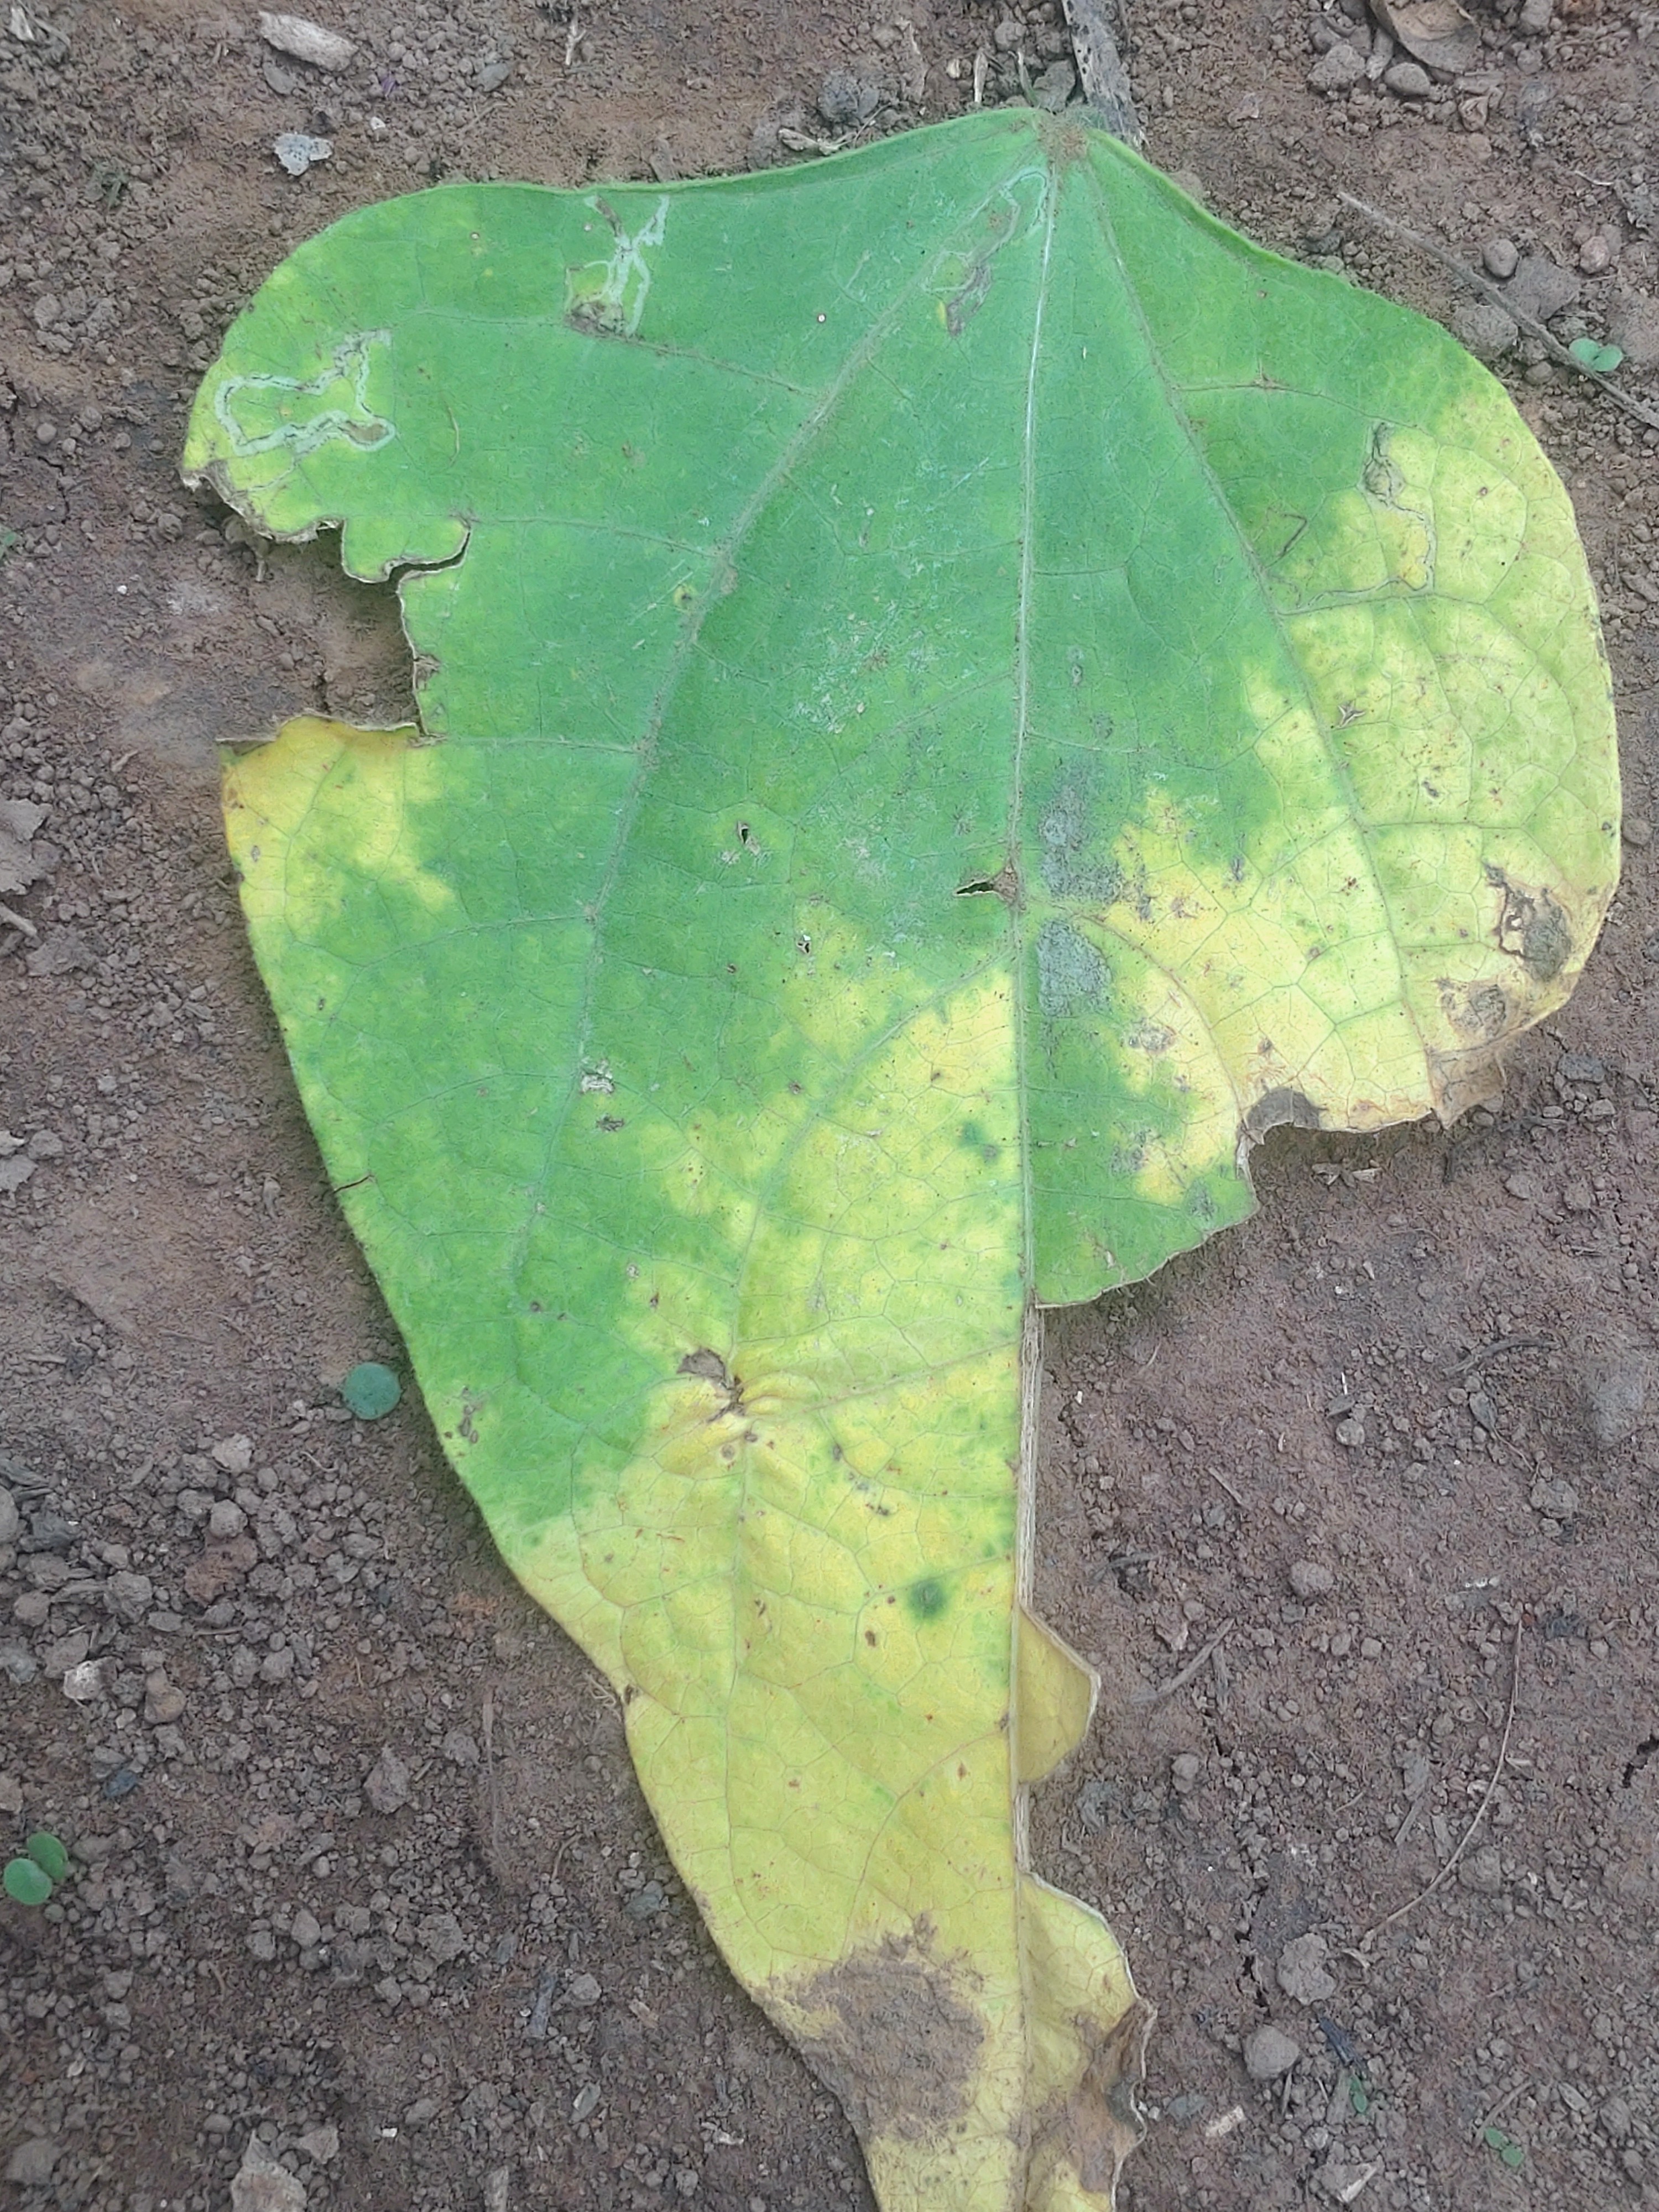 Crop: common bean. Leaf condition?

anthracnose
